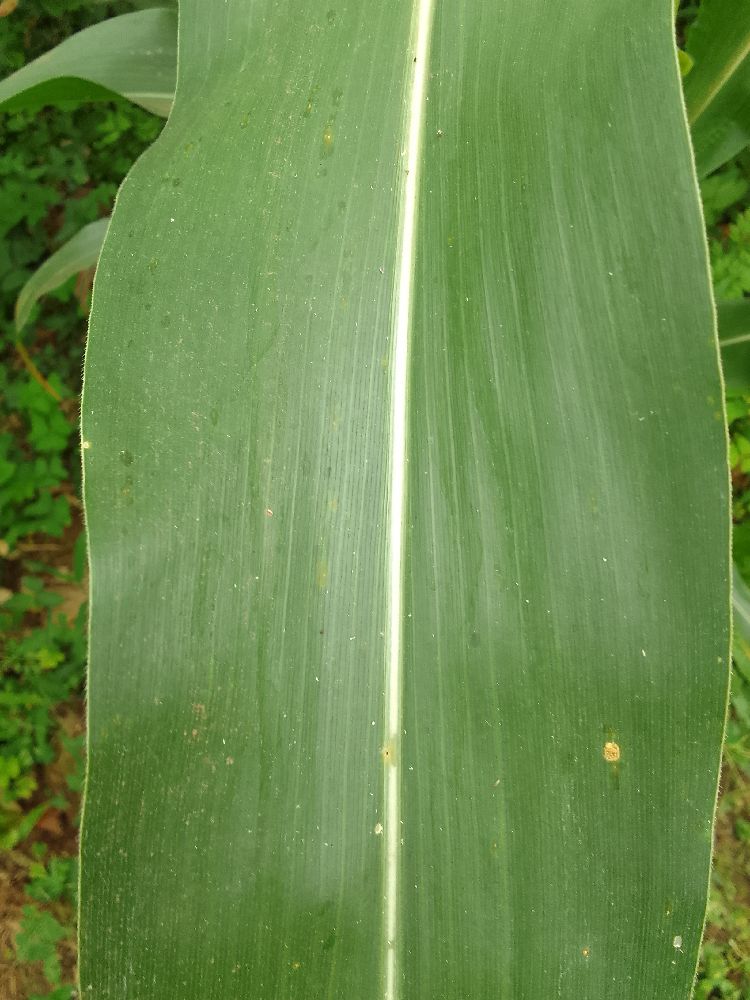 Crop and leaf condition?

maize, healthy
